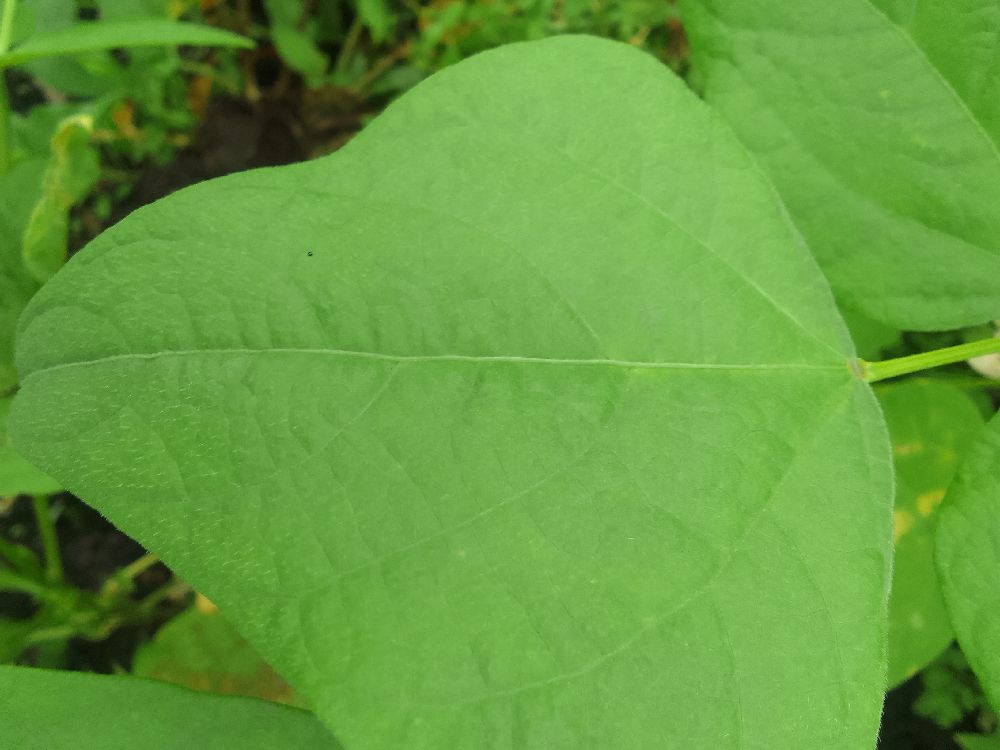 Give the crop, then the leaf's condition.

common bean, healthy
